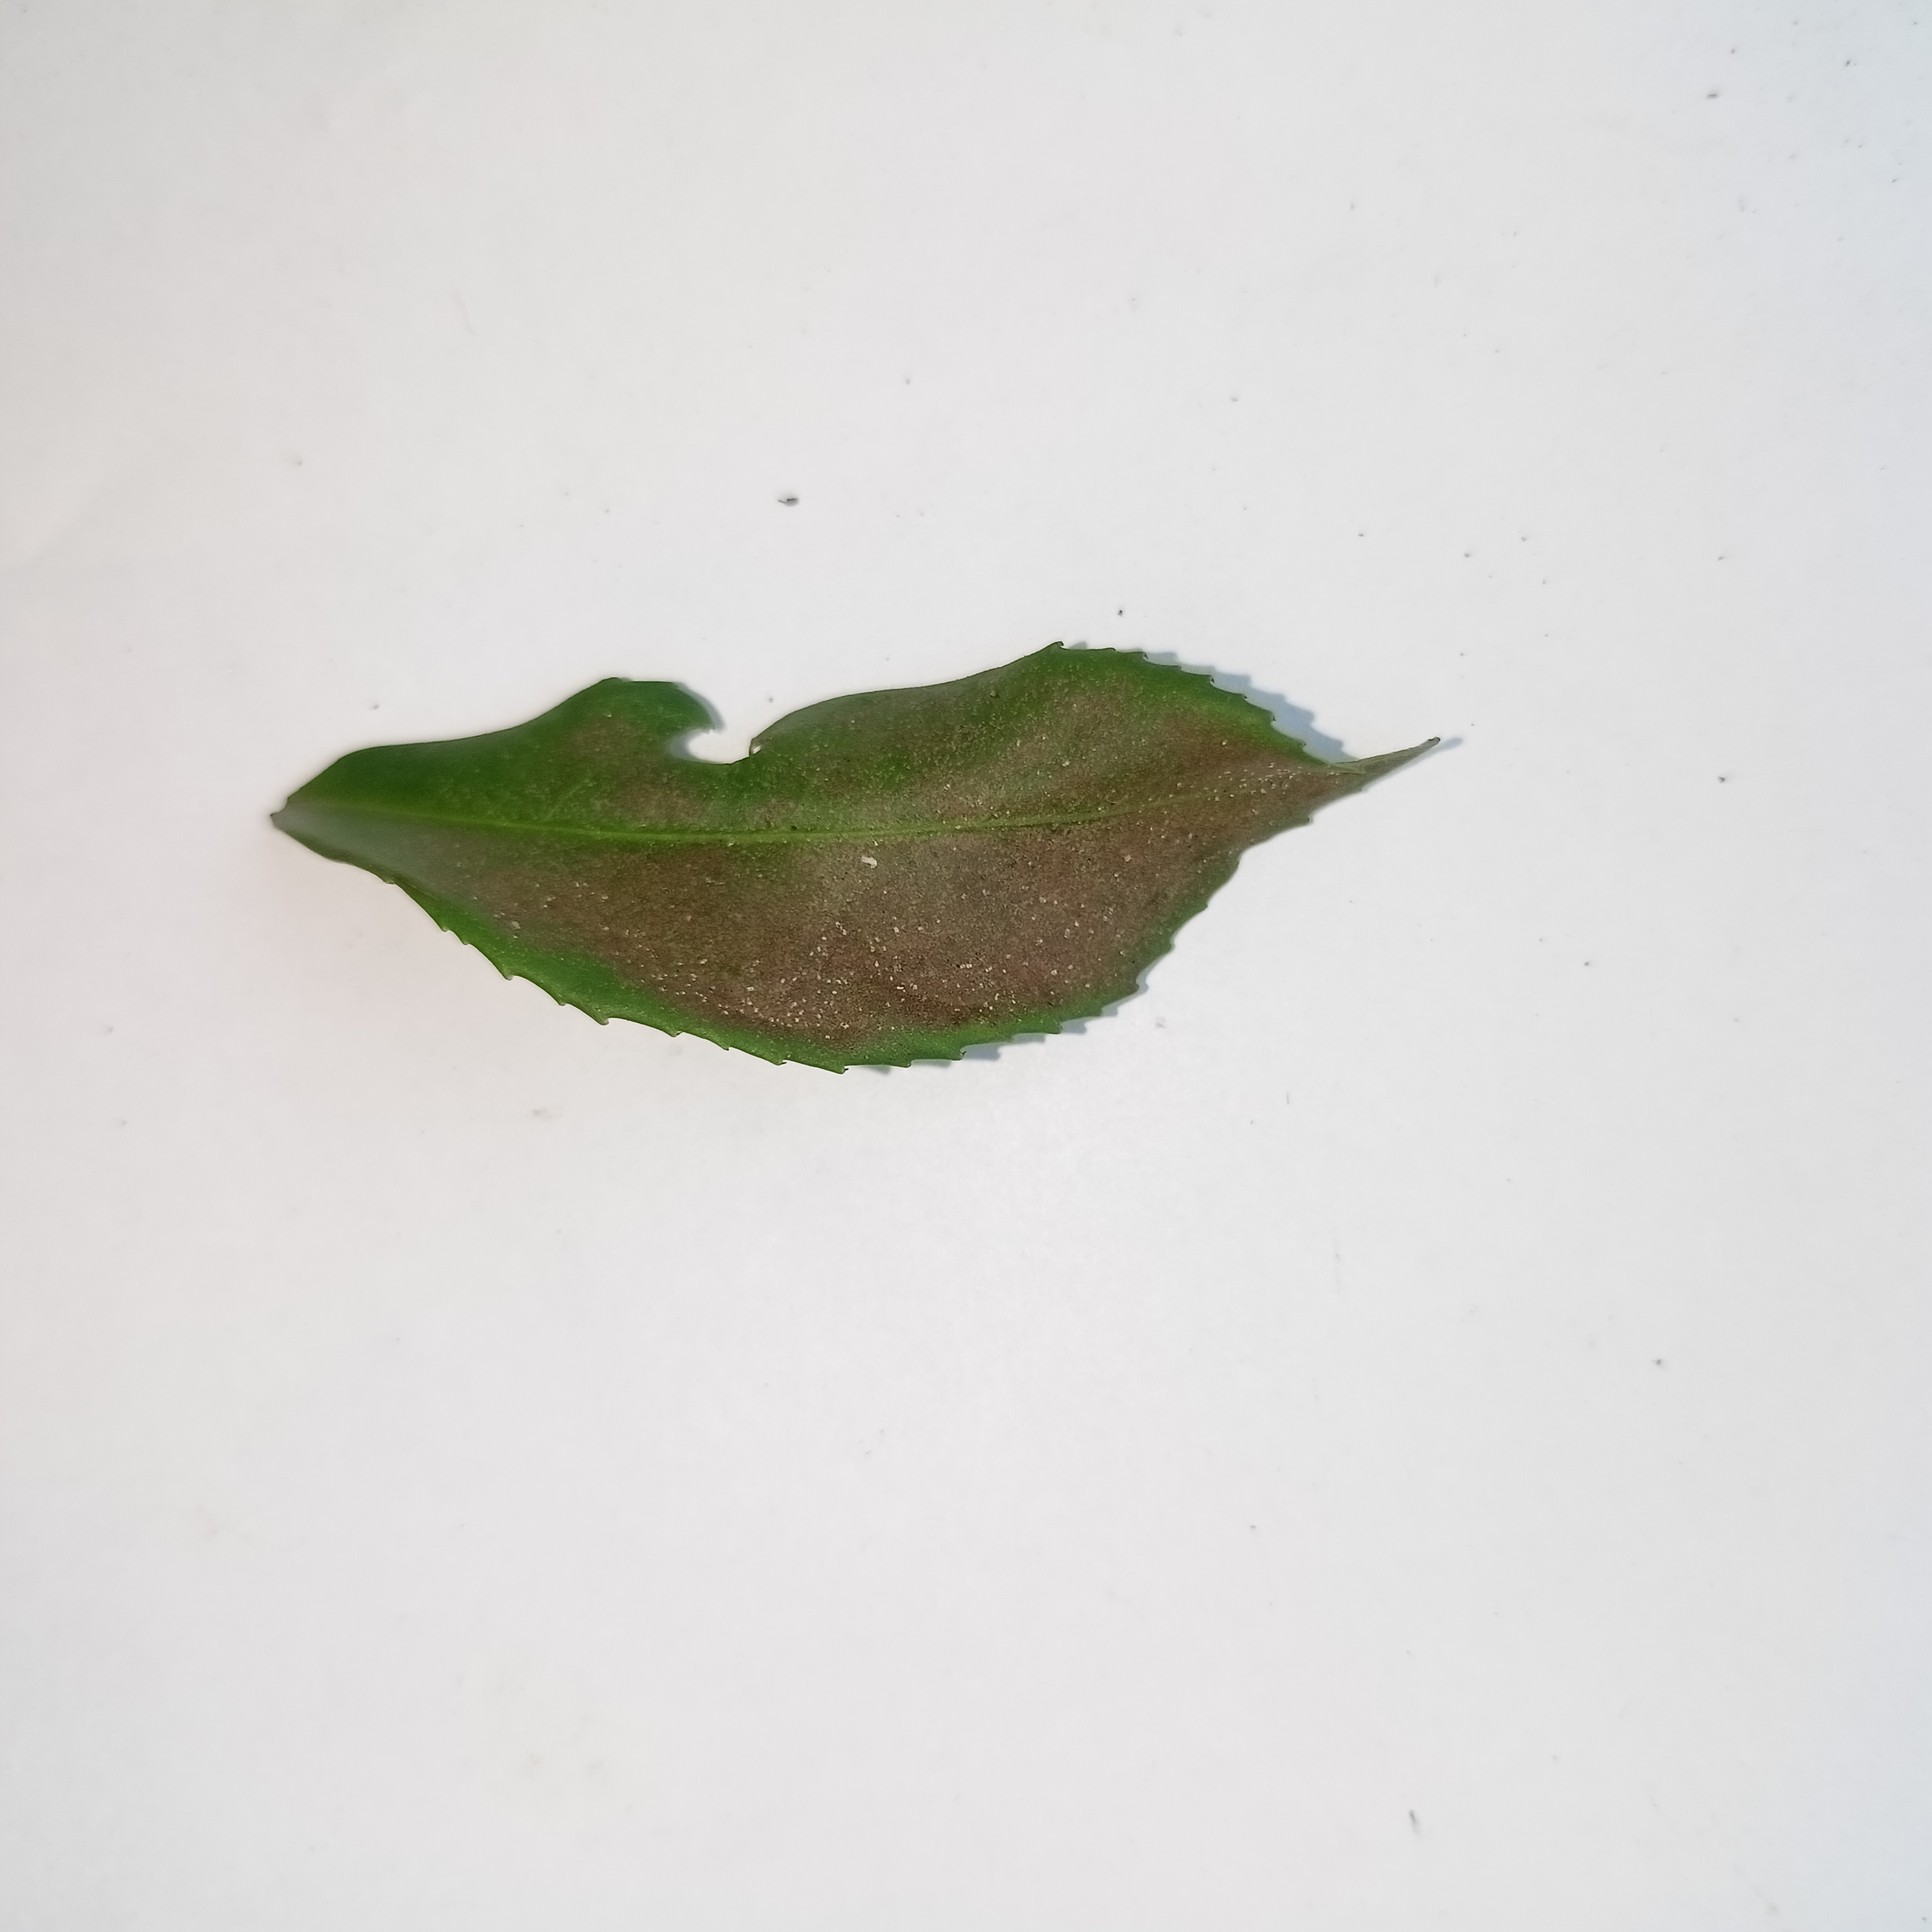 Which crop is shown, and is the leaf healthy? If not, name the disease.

tea, red rust
